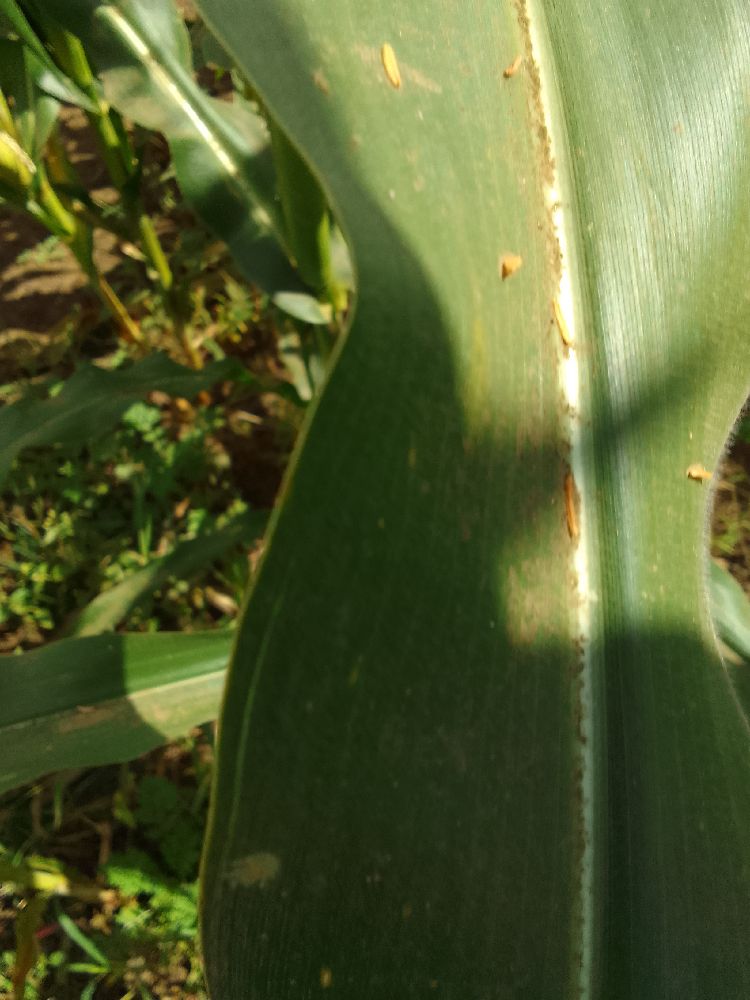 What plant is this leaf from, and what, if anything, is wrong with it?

maize, healthy
